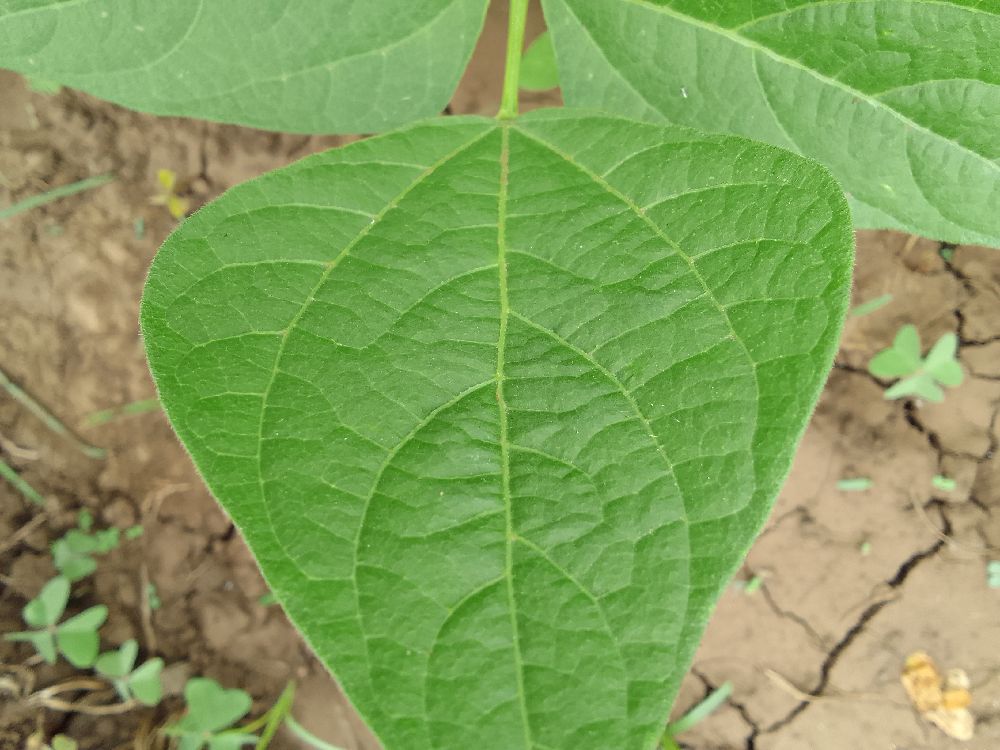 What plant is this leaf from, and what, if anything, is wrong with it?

common bean, healthy
